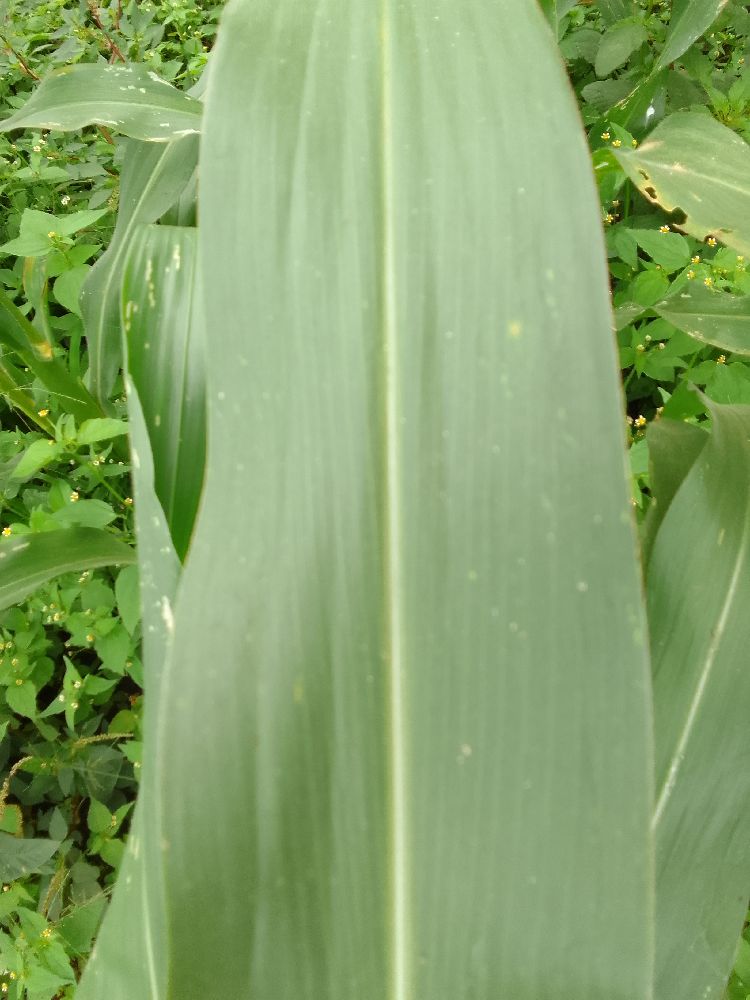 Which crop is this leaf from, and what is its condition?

maize, healthy
